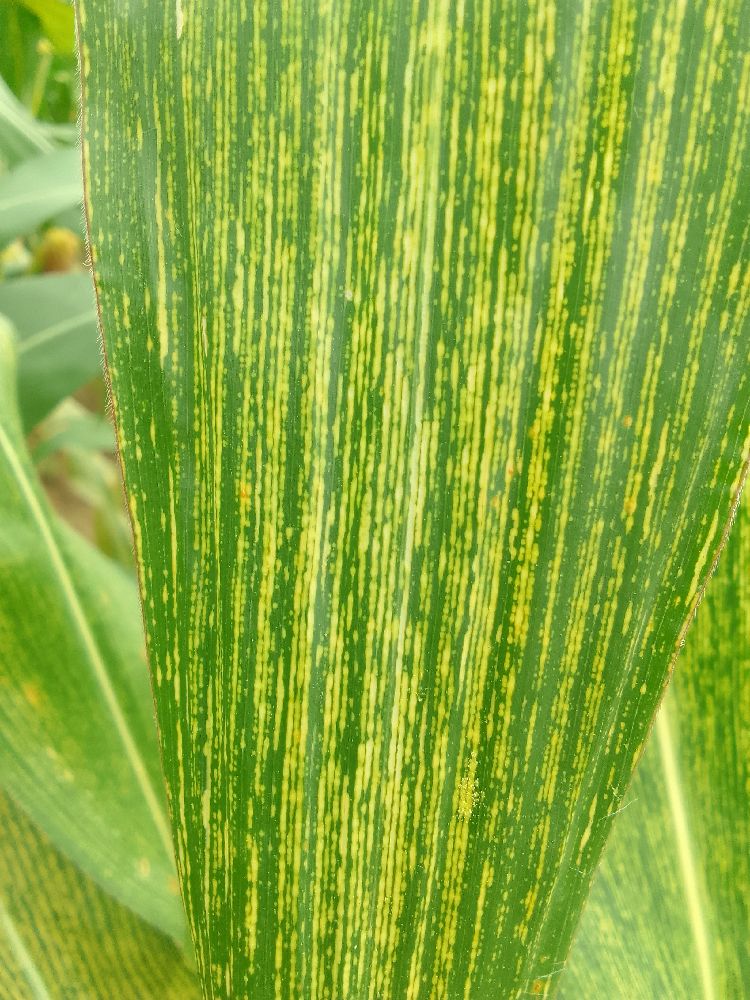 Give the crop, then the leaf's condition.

maize, maize streak virus
